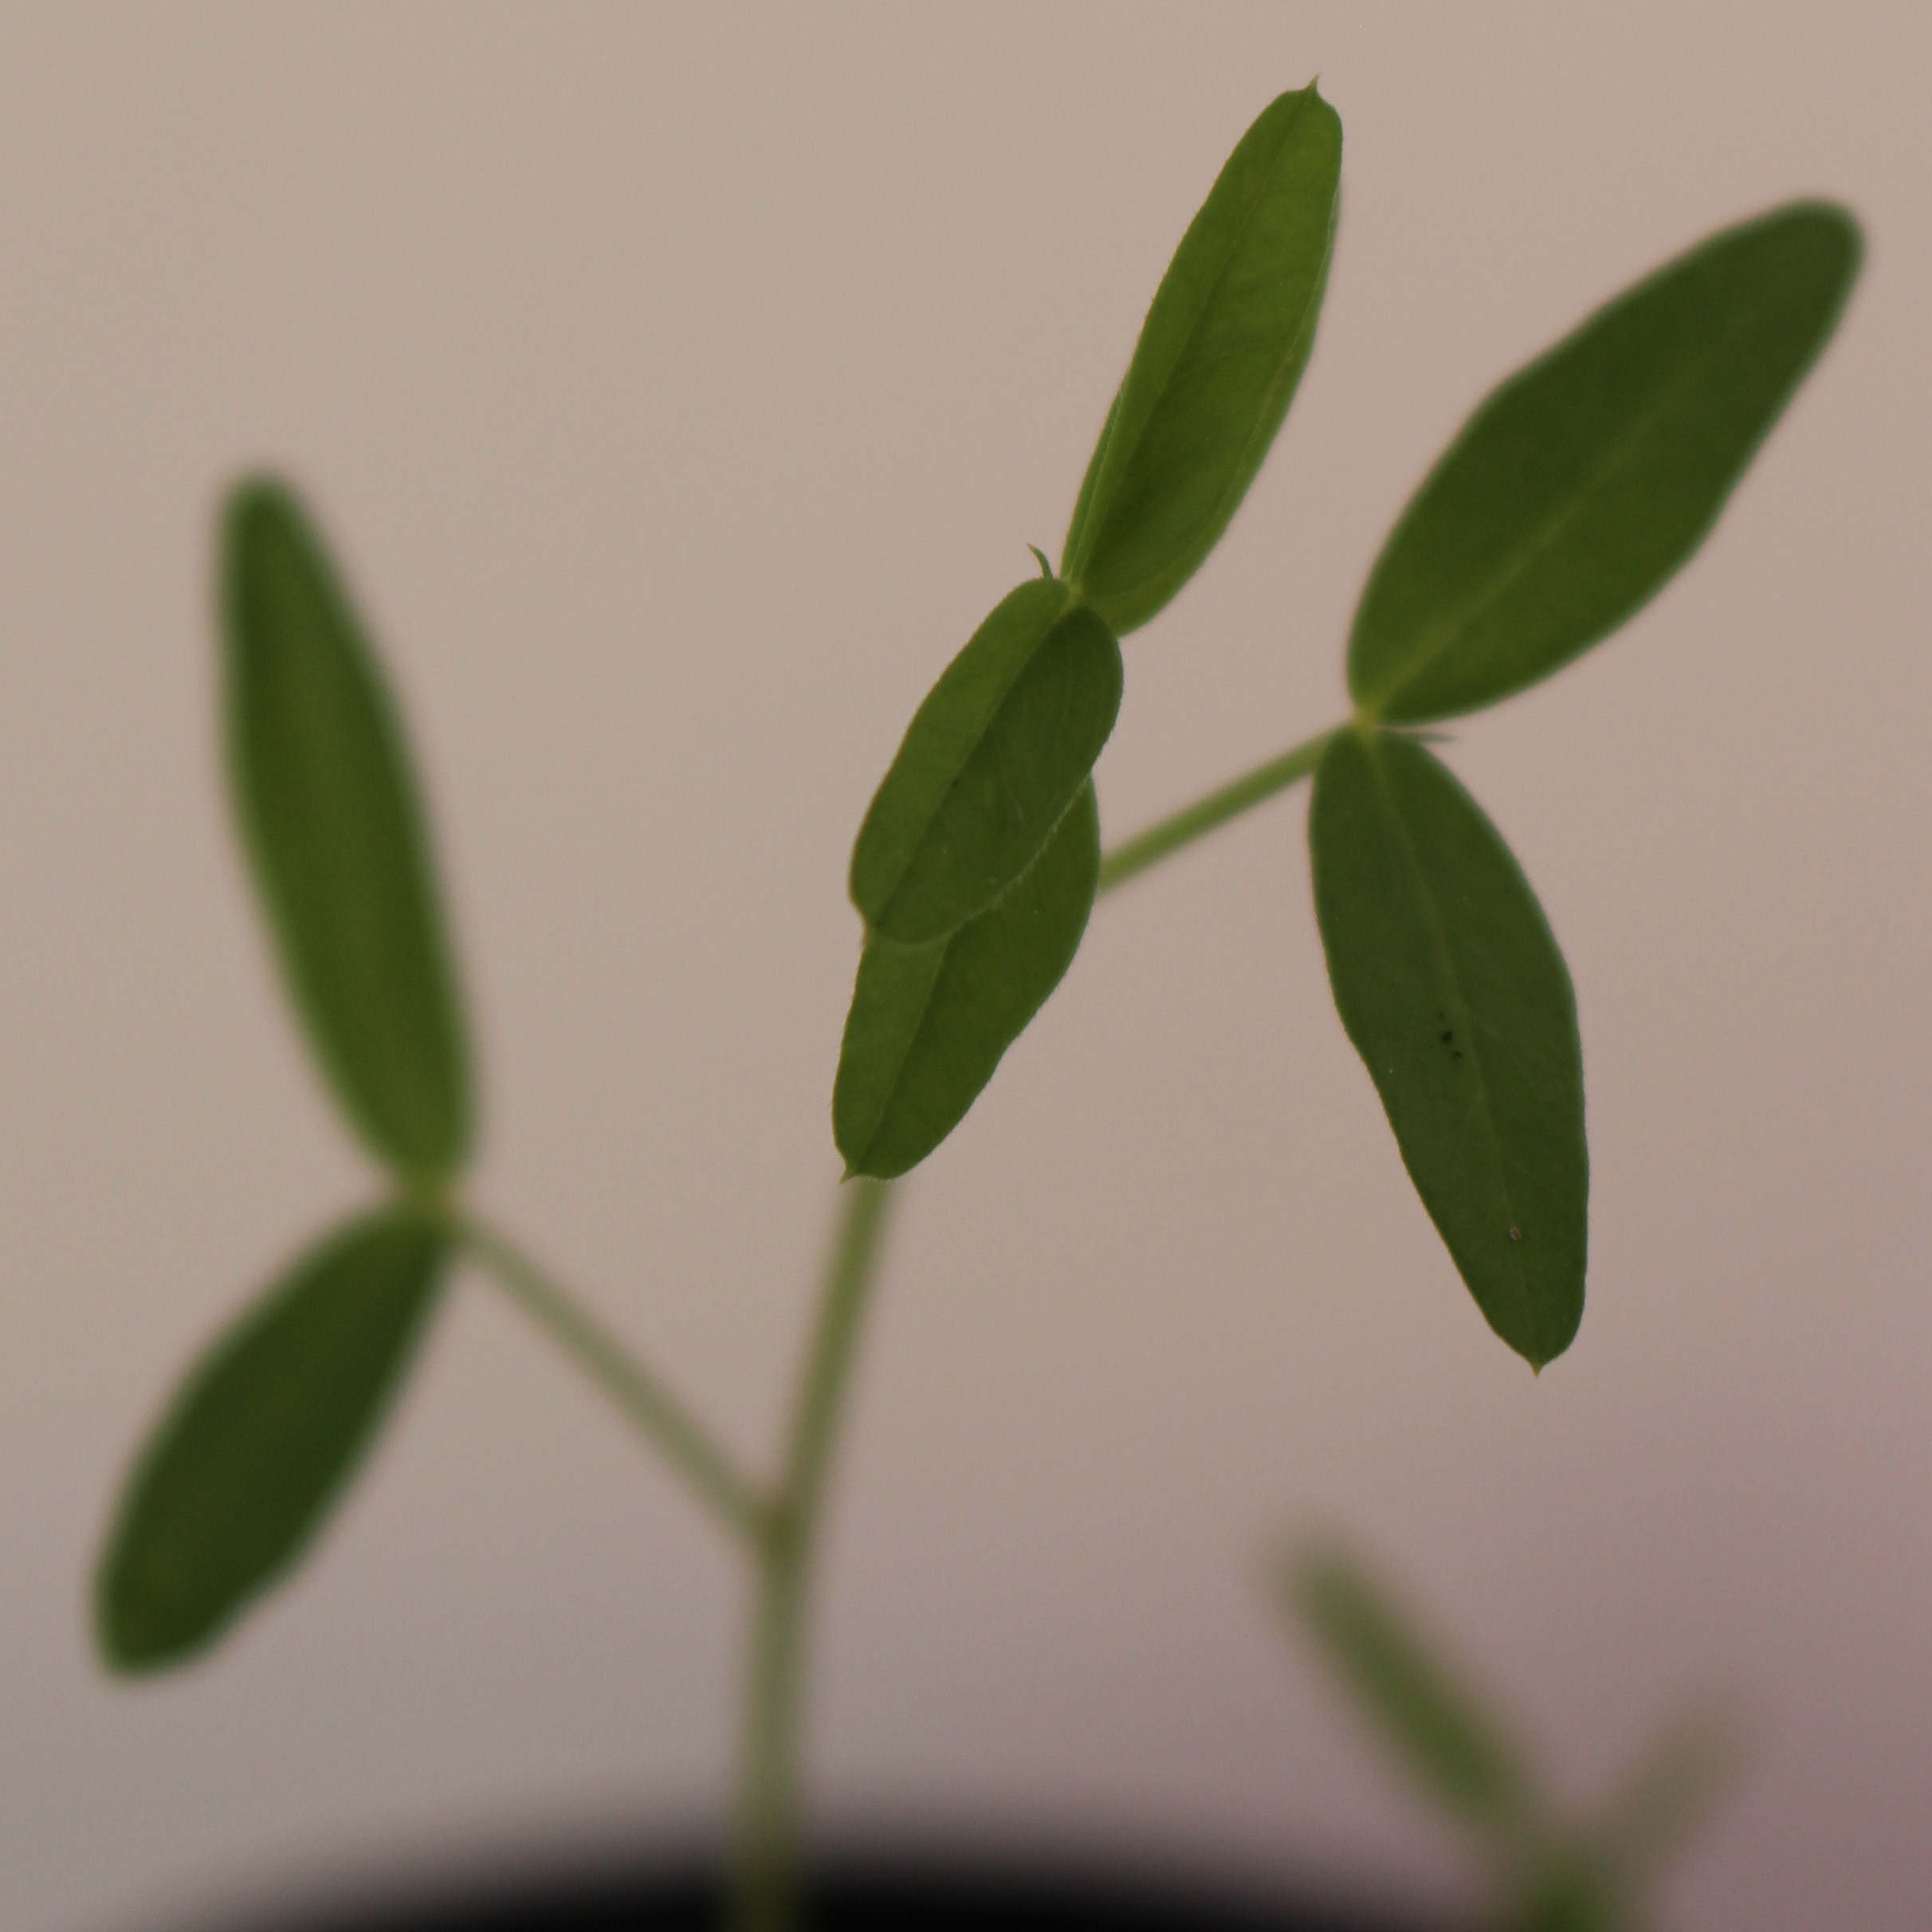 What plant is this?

Vicia sativa
